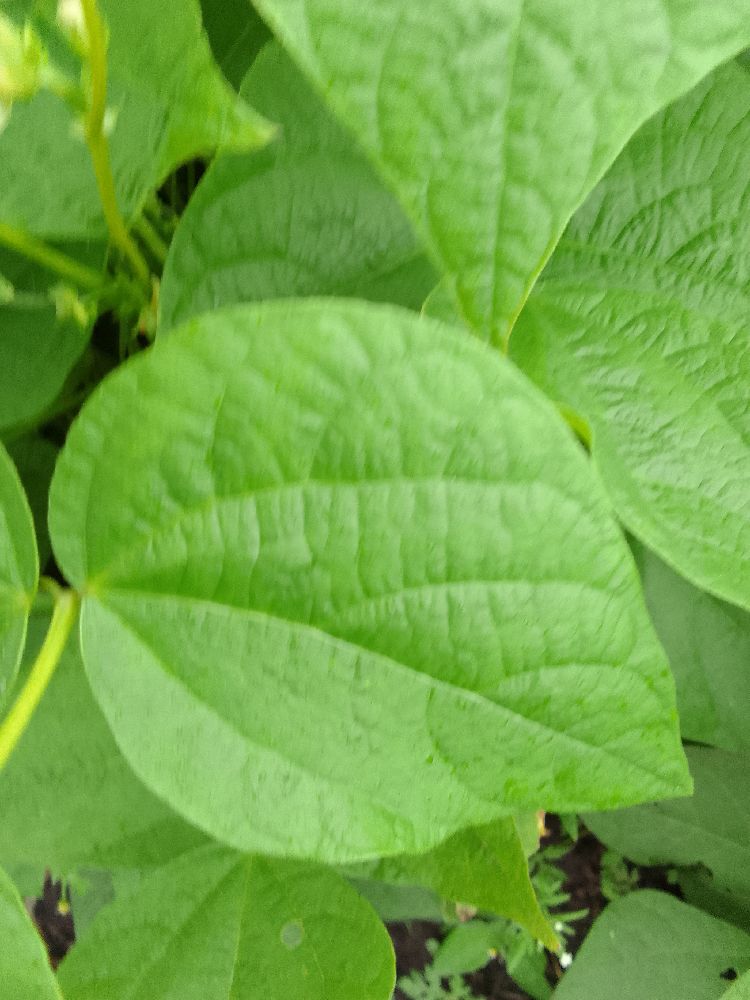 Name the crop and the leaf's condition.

common bean, healthy
